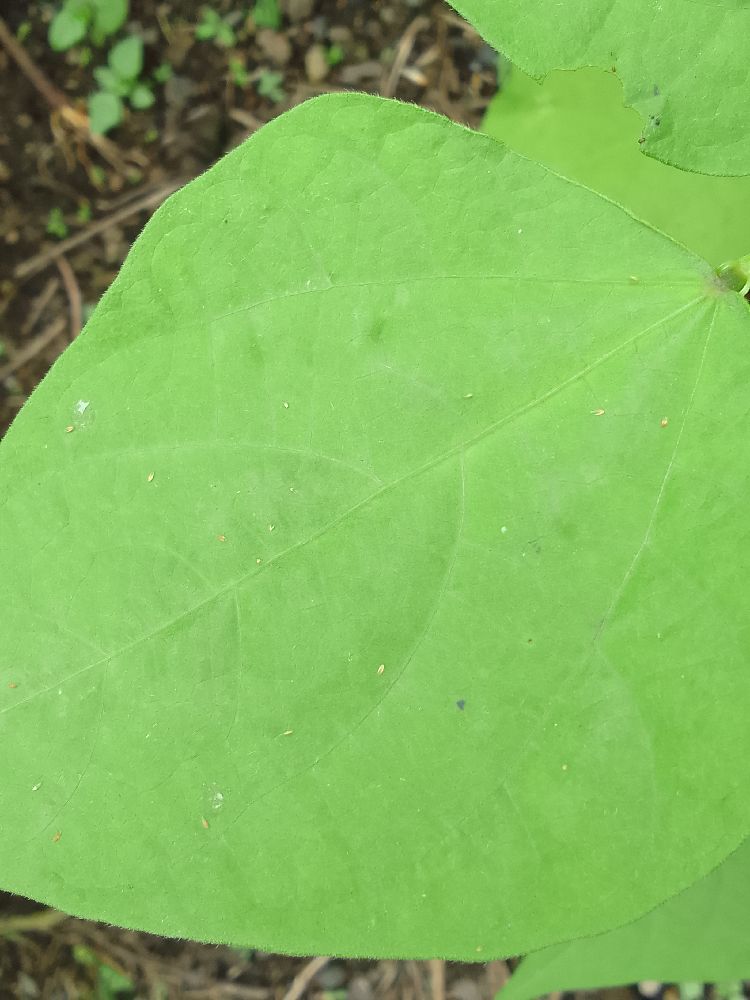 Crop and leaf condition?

common bean, healthy
